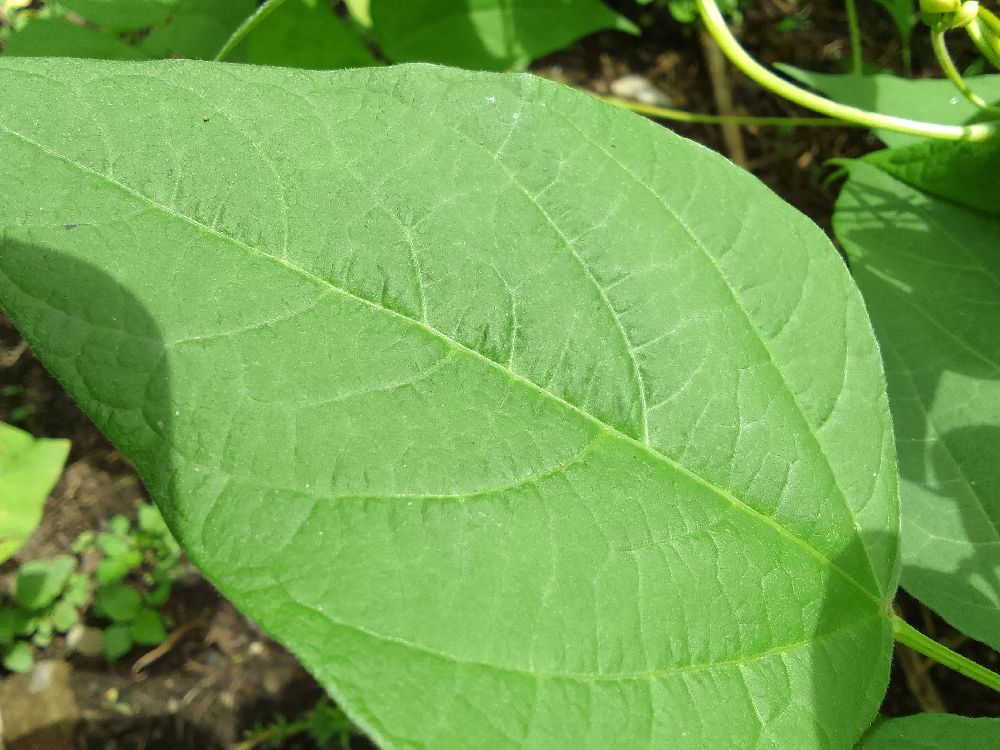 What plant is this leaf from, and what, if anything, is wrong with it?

common bean, healthy
